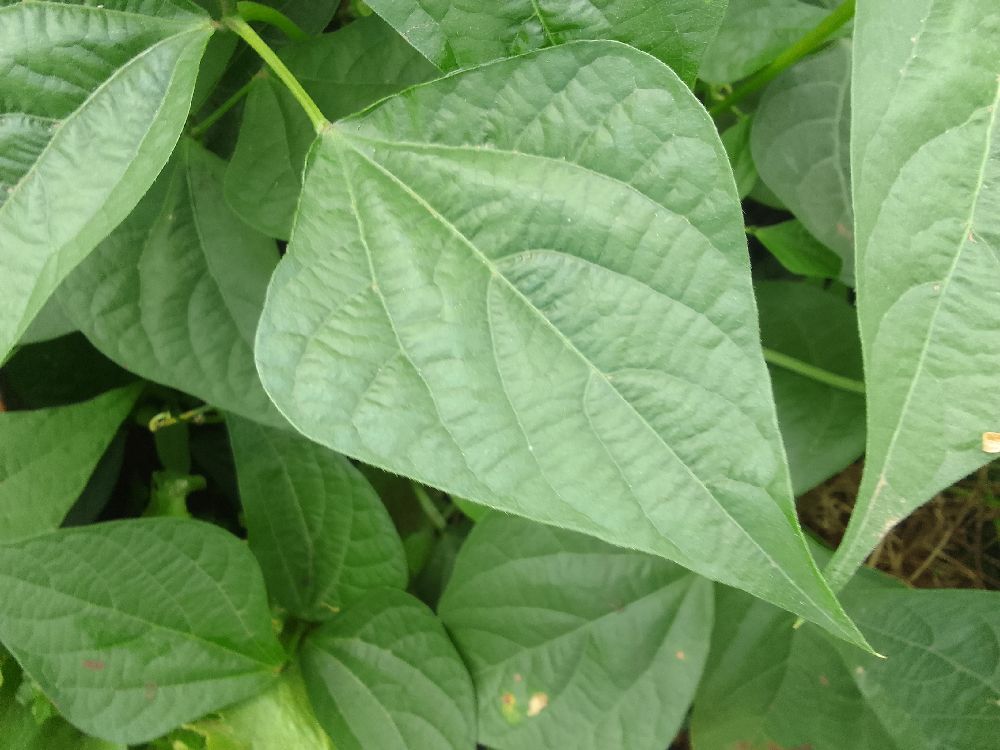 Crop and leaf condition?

common bean, healthy
